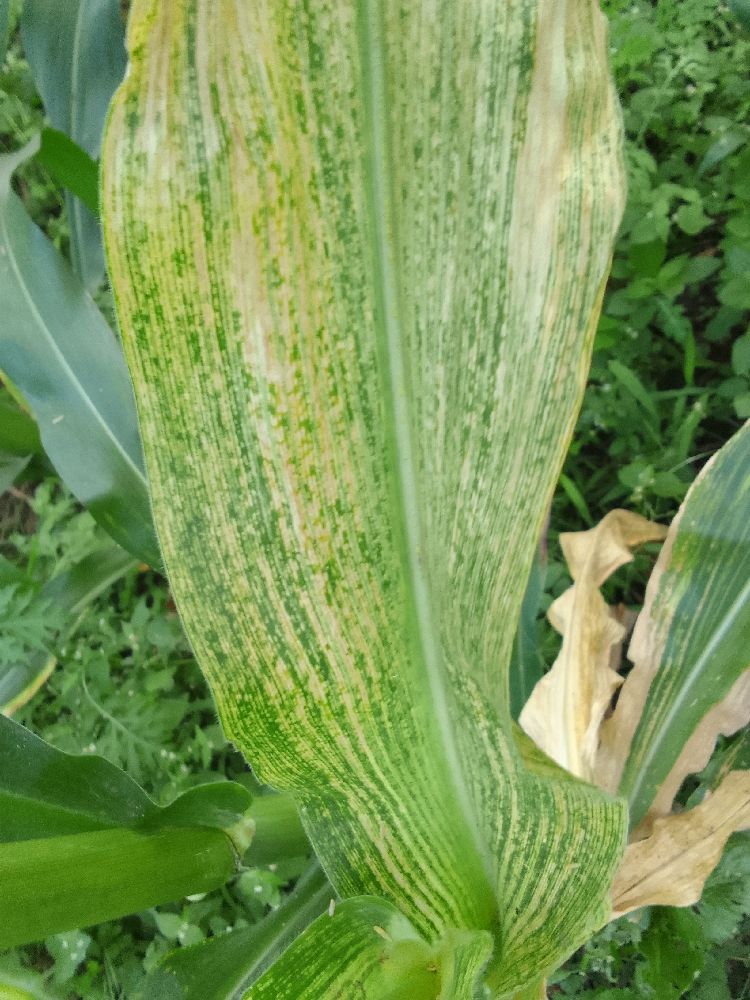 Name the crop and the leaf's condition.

maize, maize lethal necrosis
